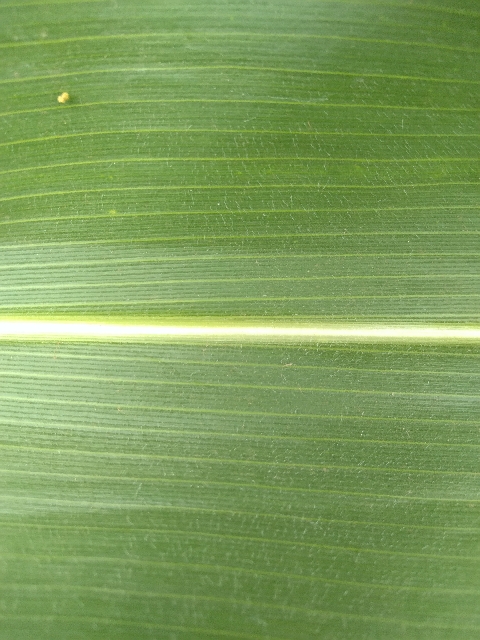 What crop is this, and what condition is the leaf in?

maize, healthy
